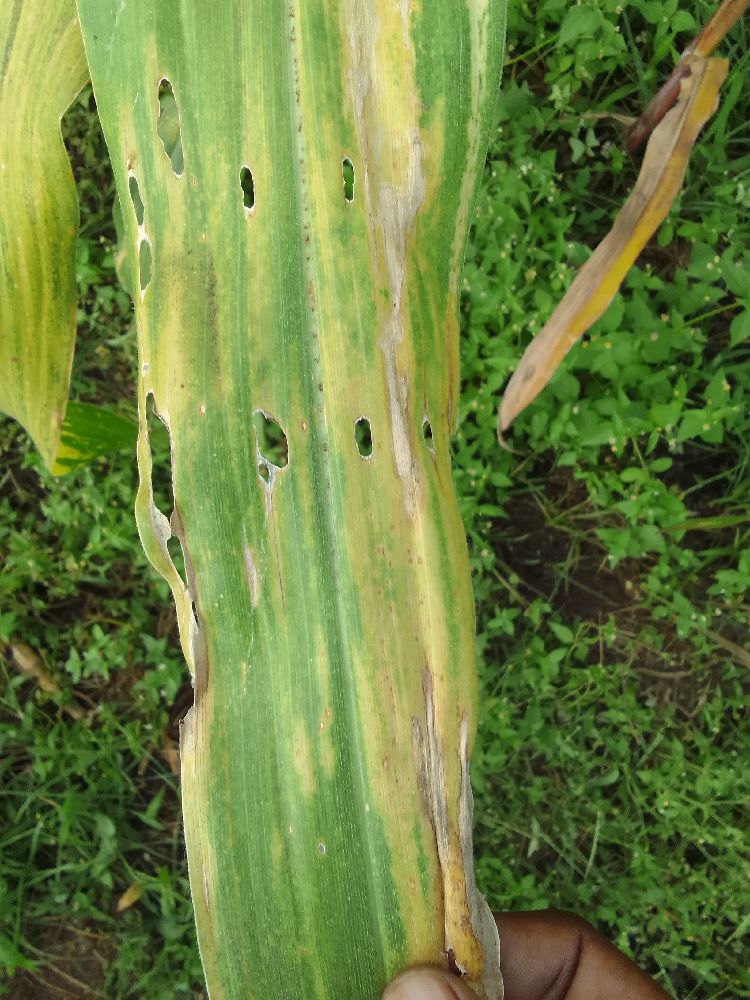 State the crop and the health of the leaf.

maize, maize lethal necrosis
